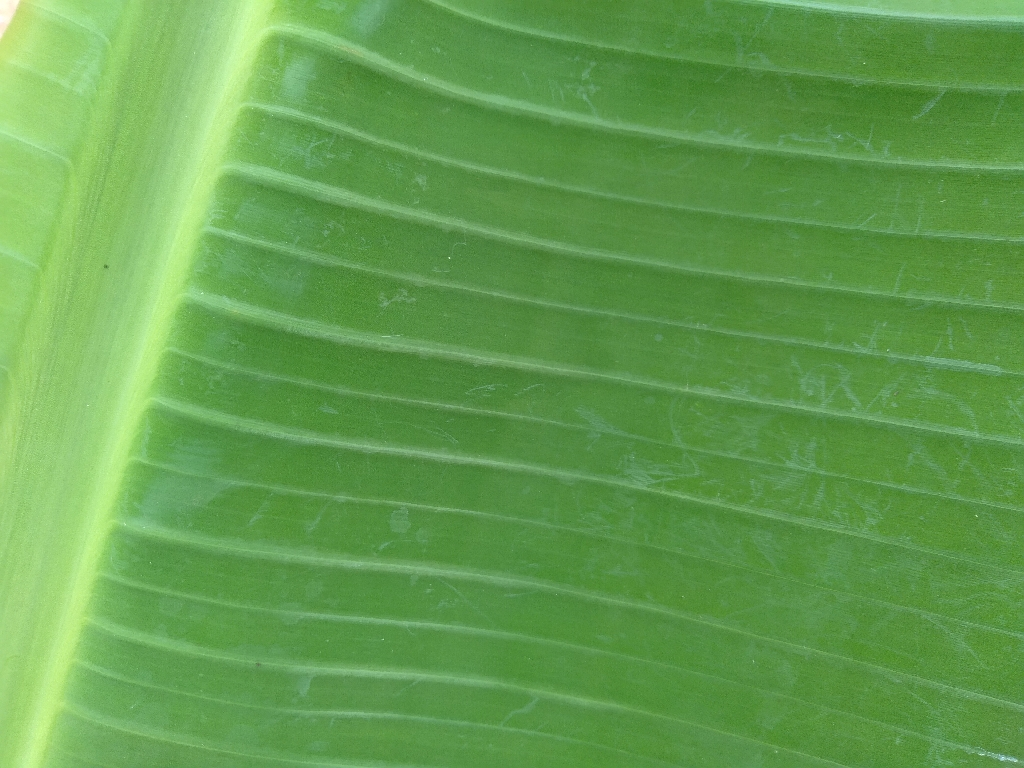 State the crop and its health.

banana, healthy
